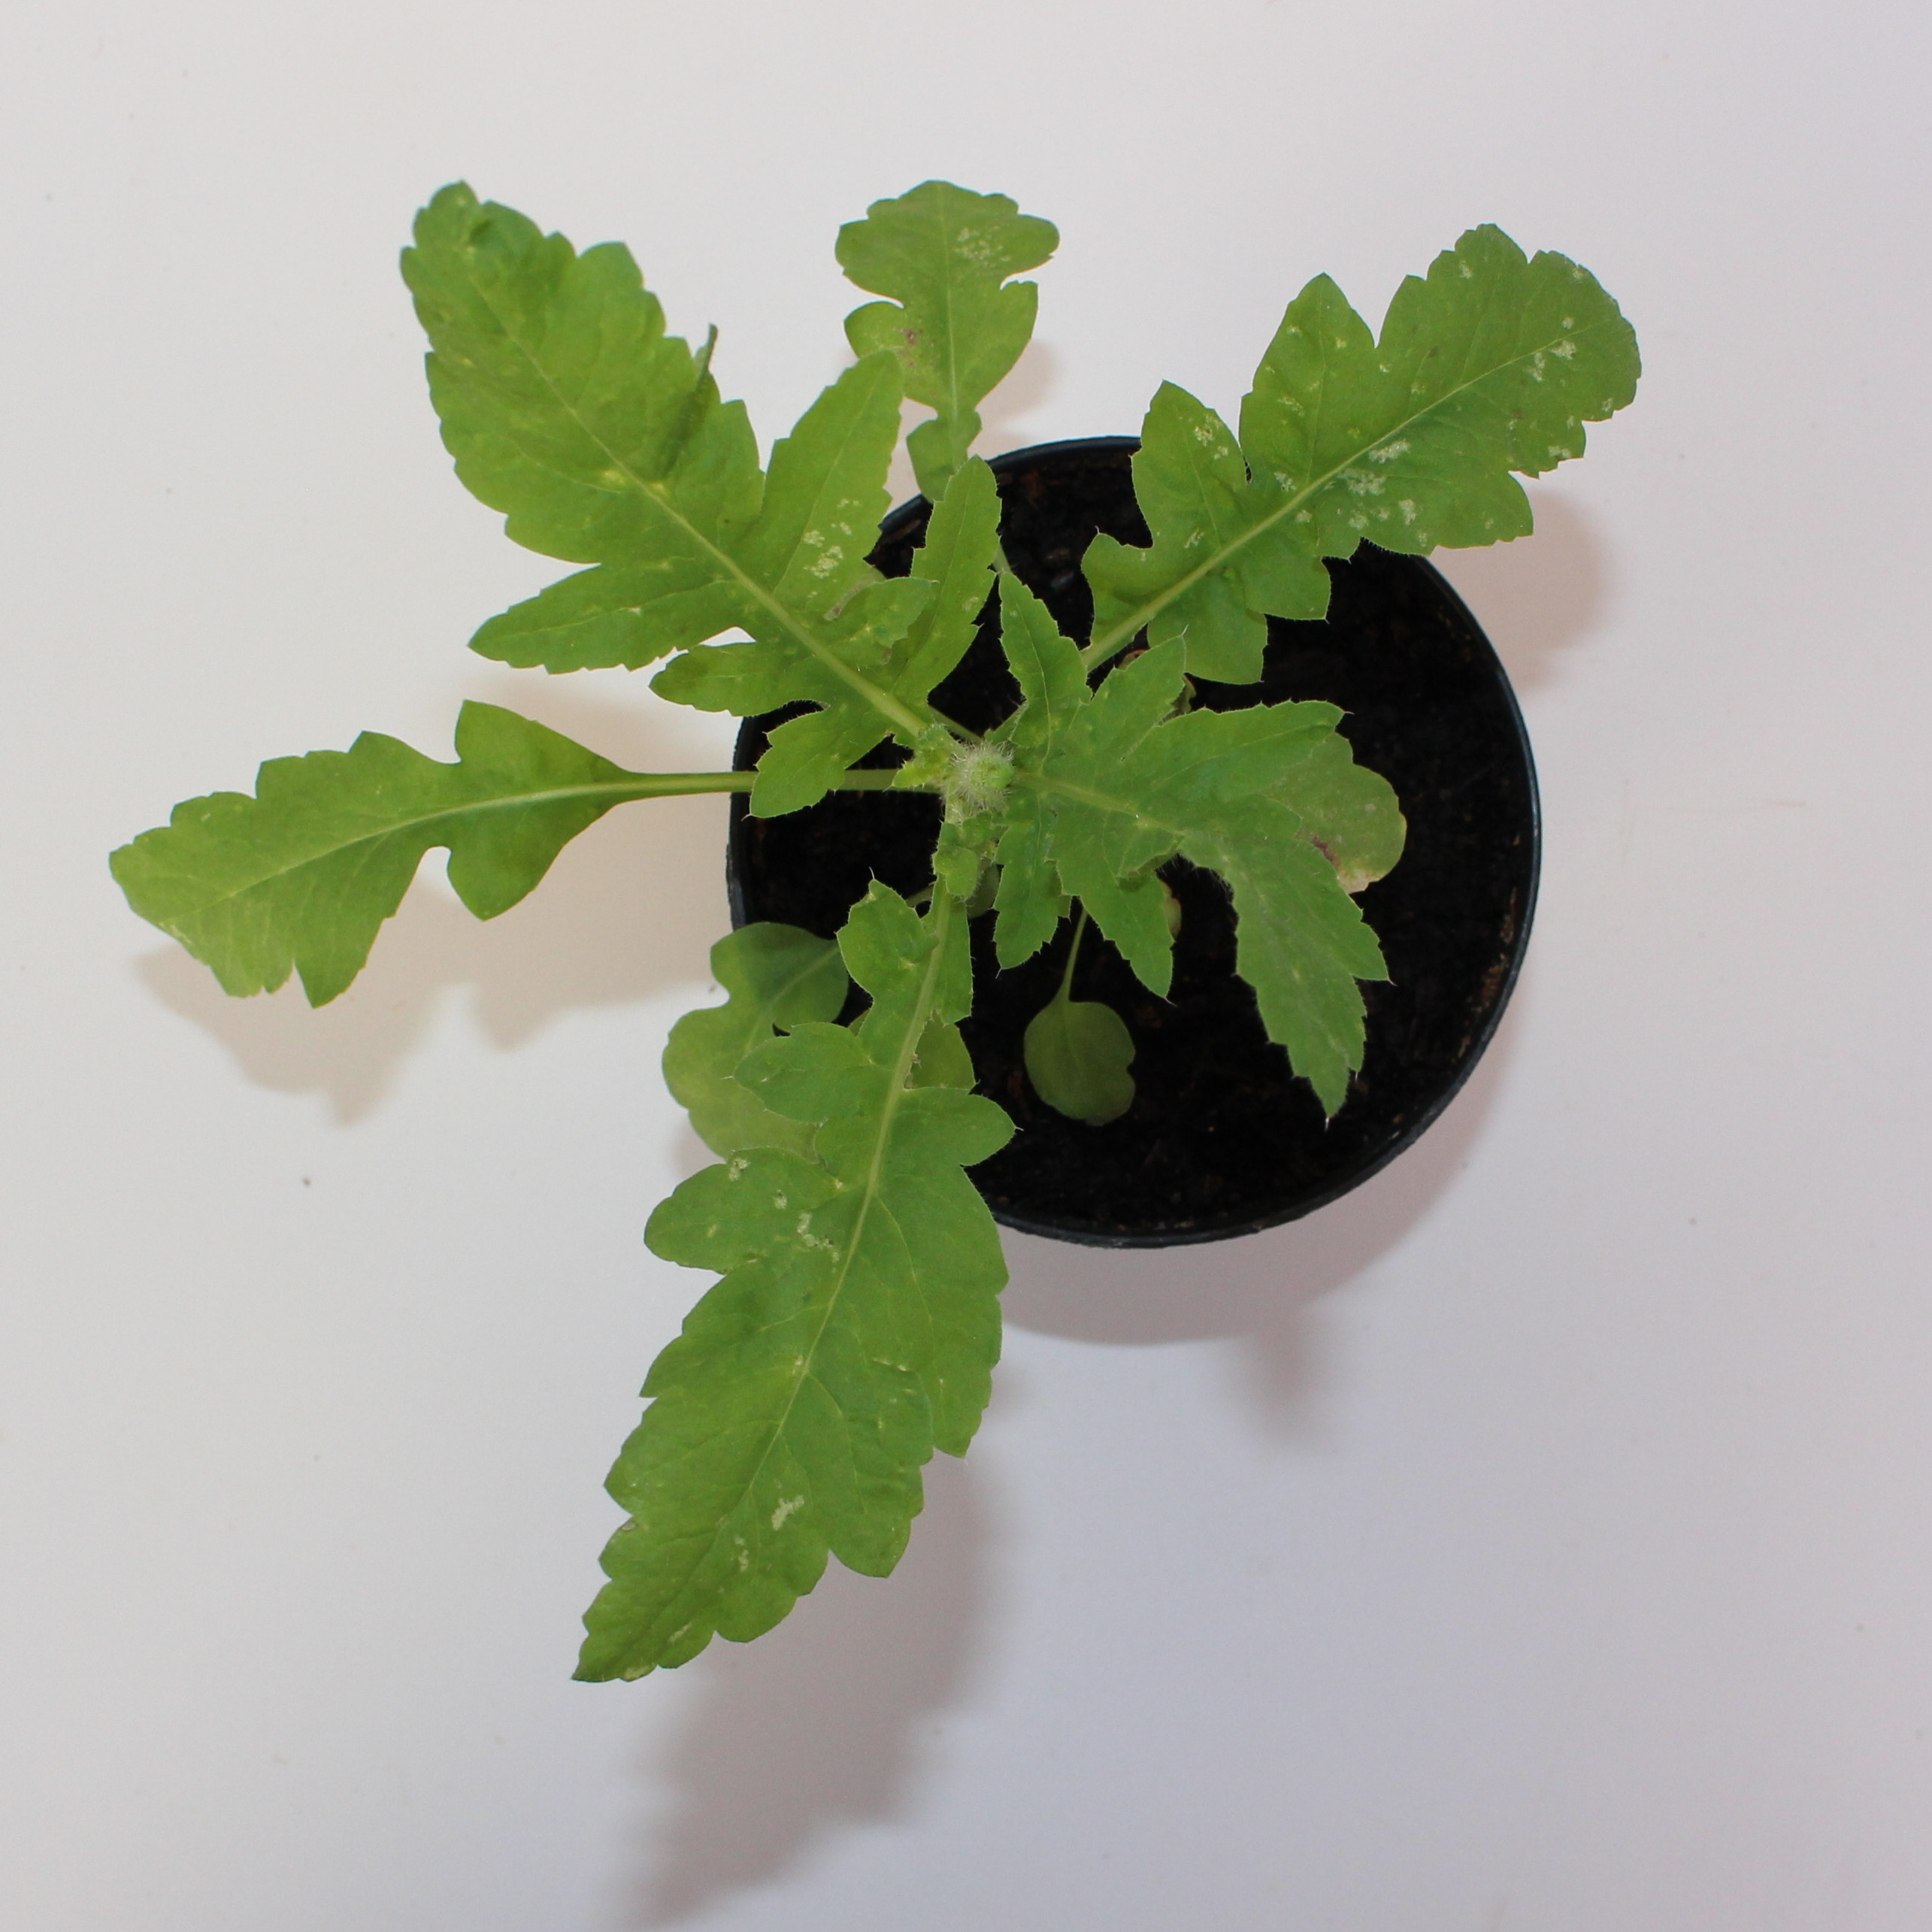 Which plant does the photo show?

Papaver rhoeas
